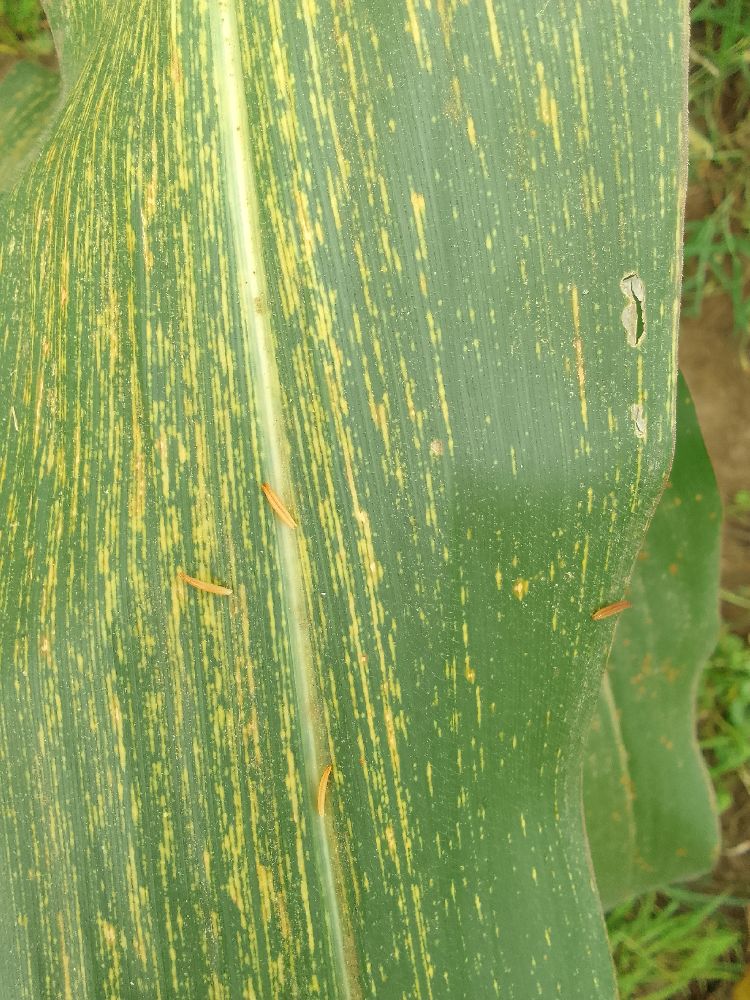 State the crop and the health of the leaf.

maize, maize streak virus
